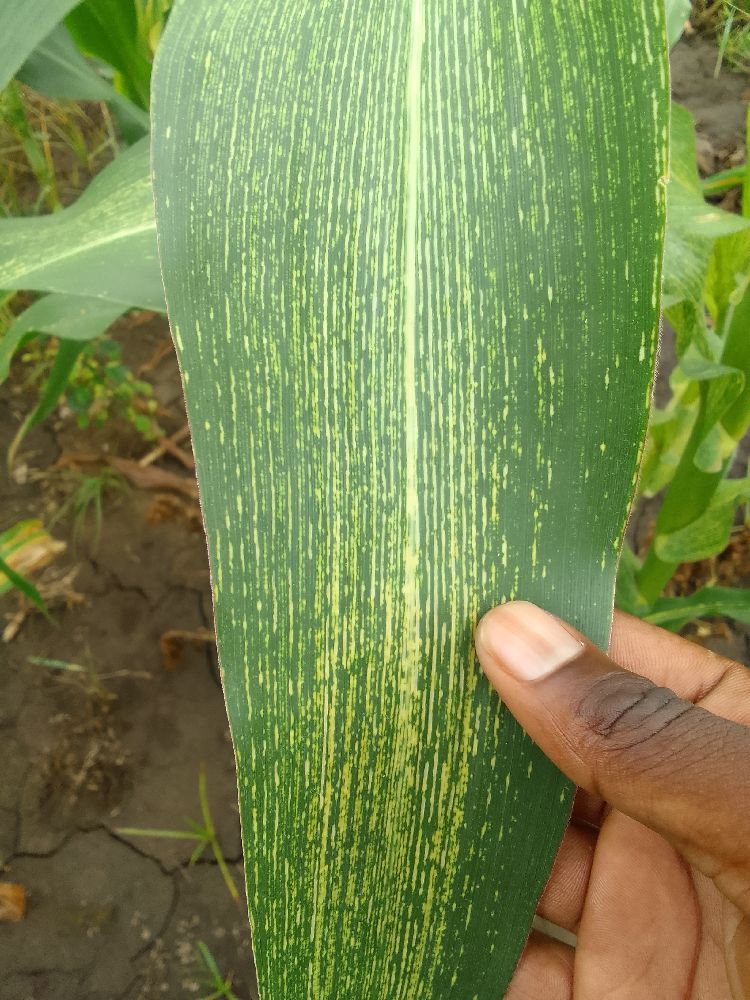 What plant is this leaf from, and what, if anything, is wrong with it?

maize, maize streak virus
